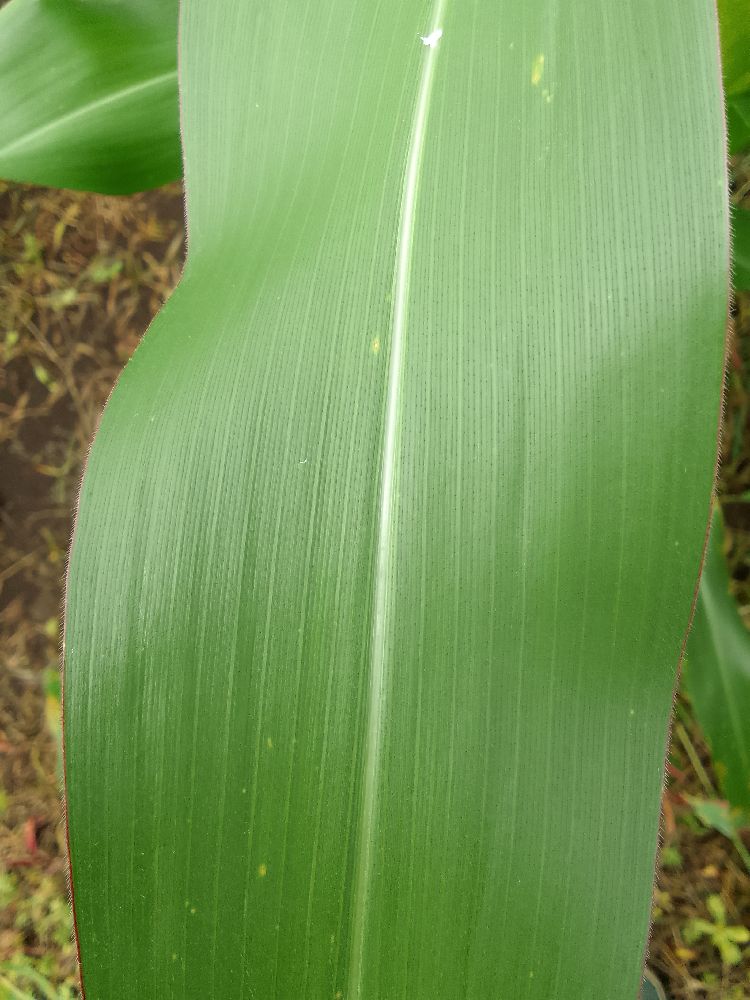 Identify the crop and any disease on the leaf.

maize, healthy
